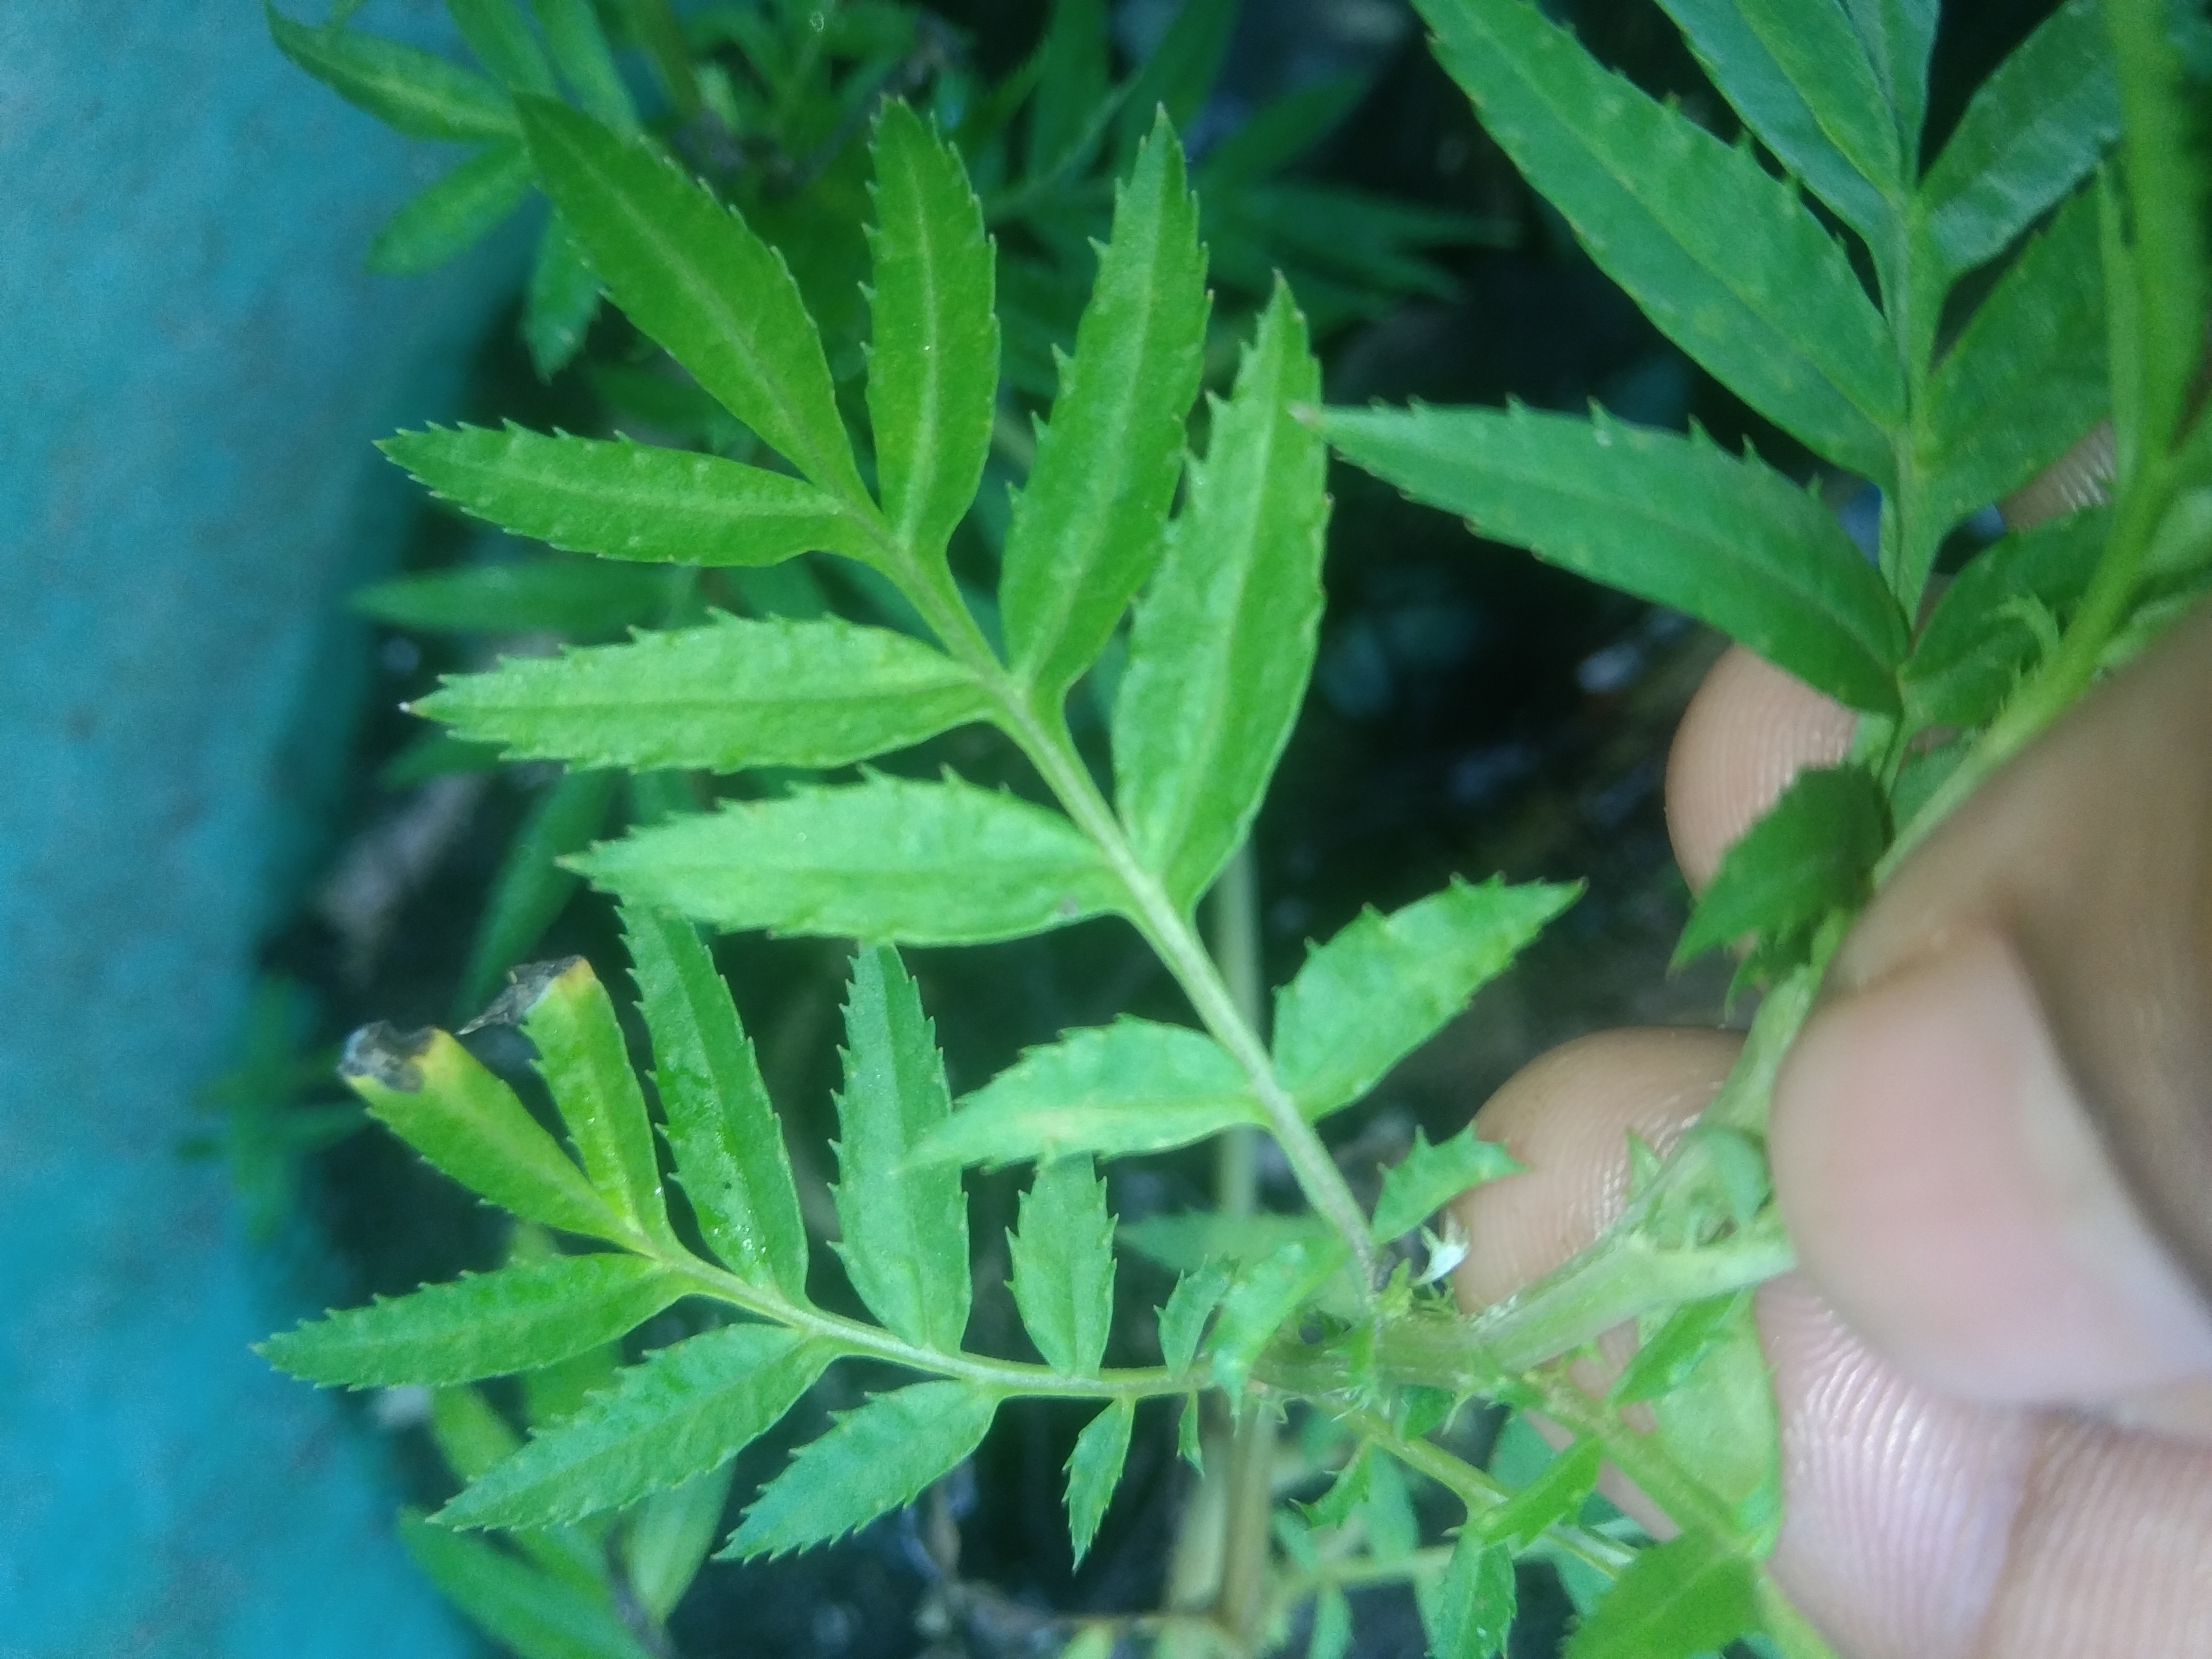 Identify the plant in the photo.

marigold
